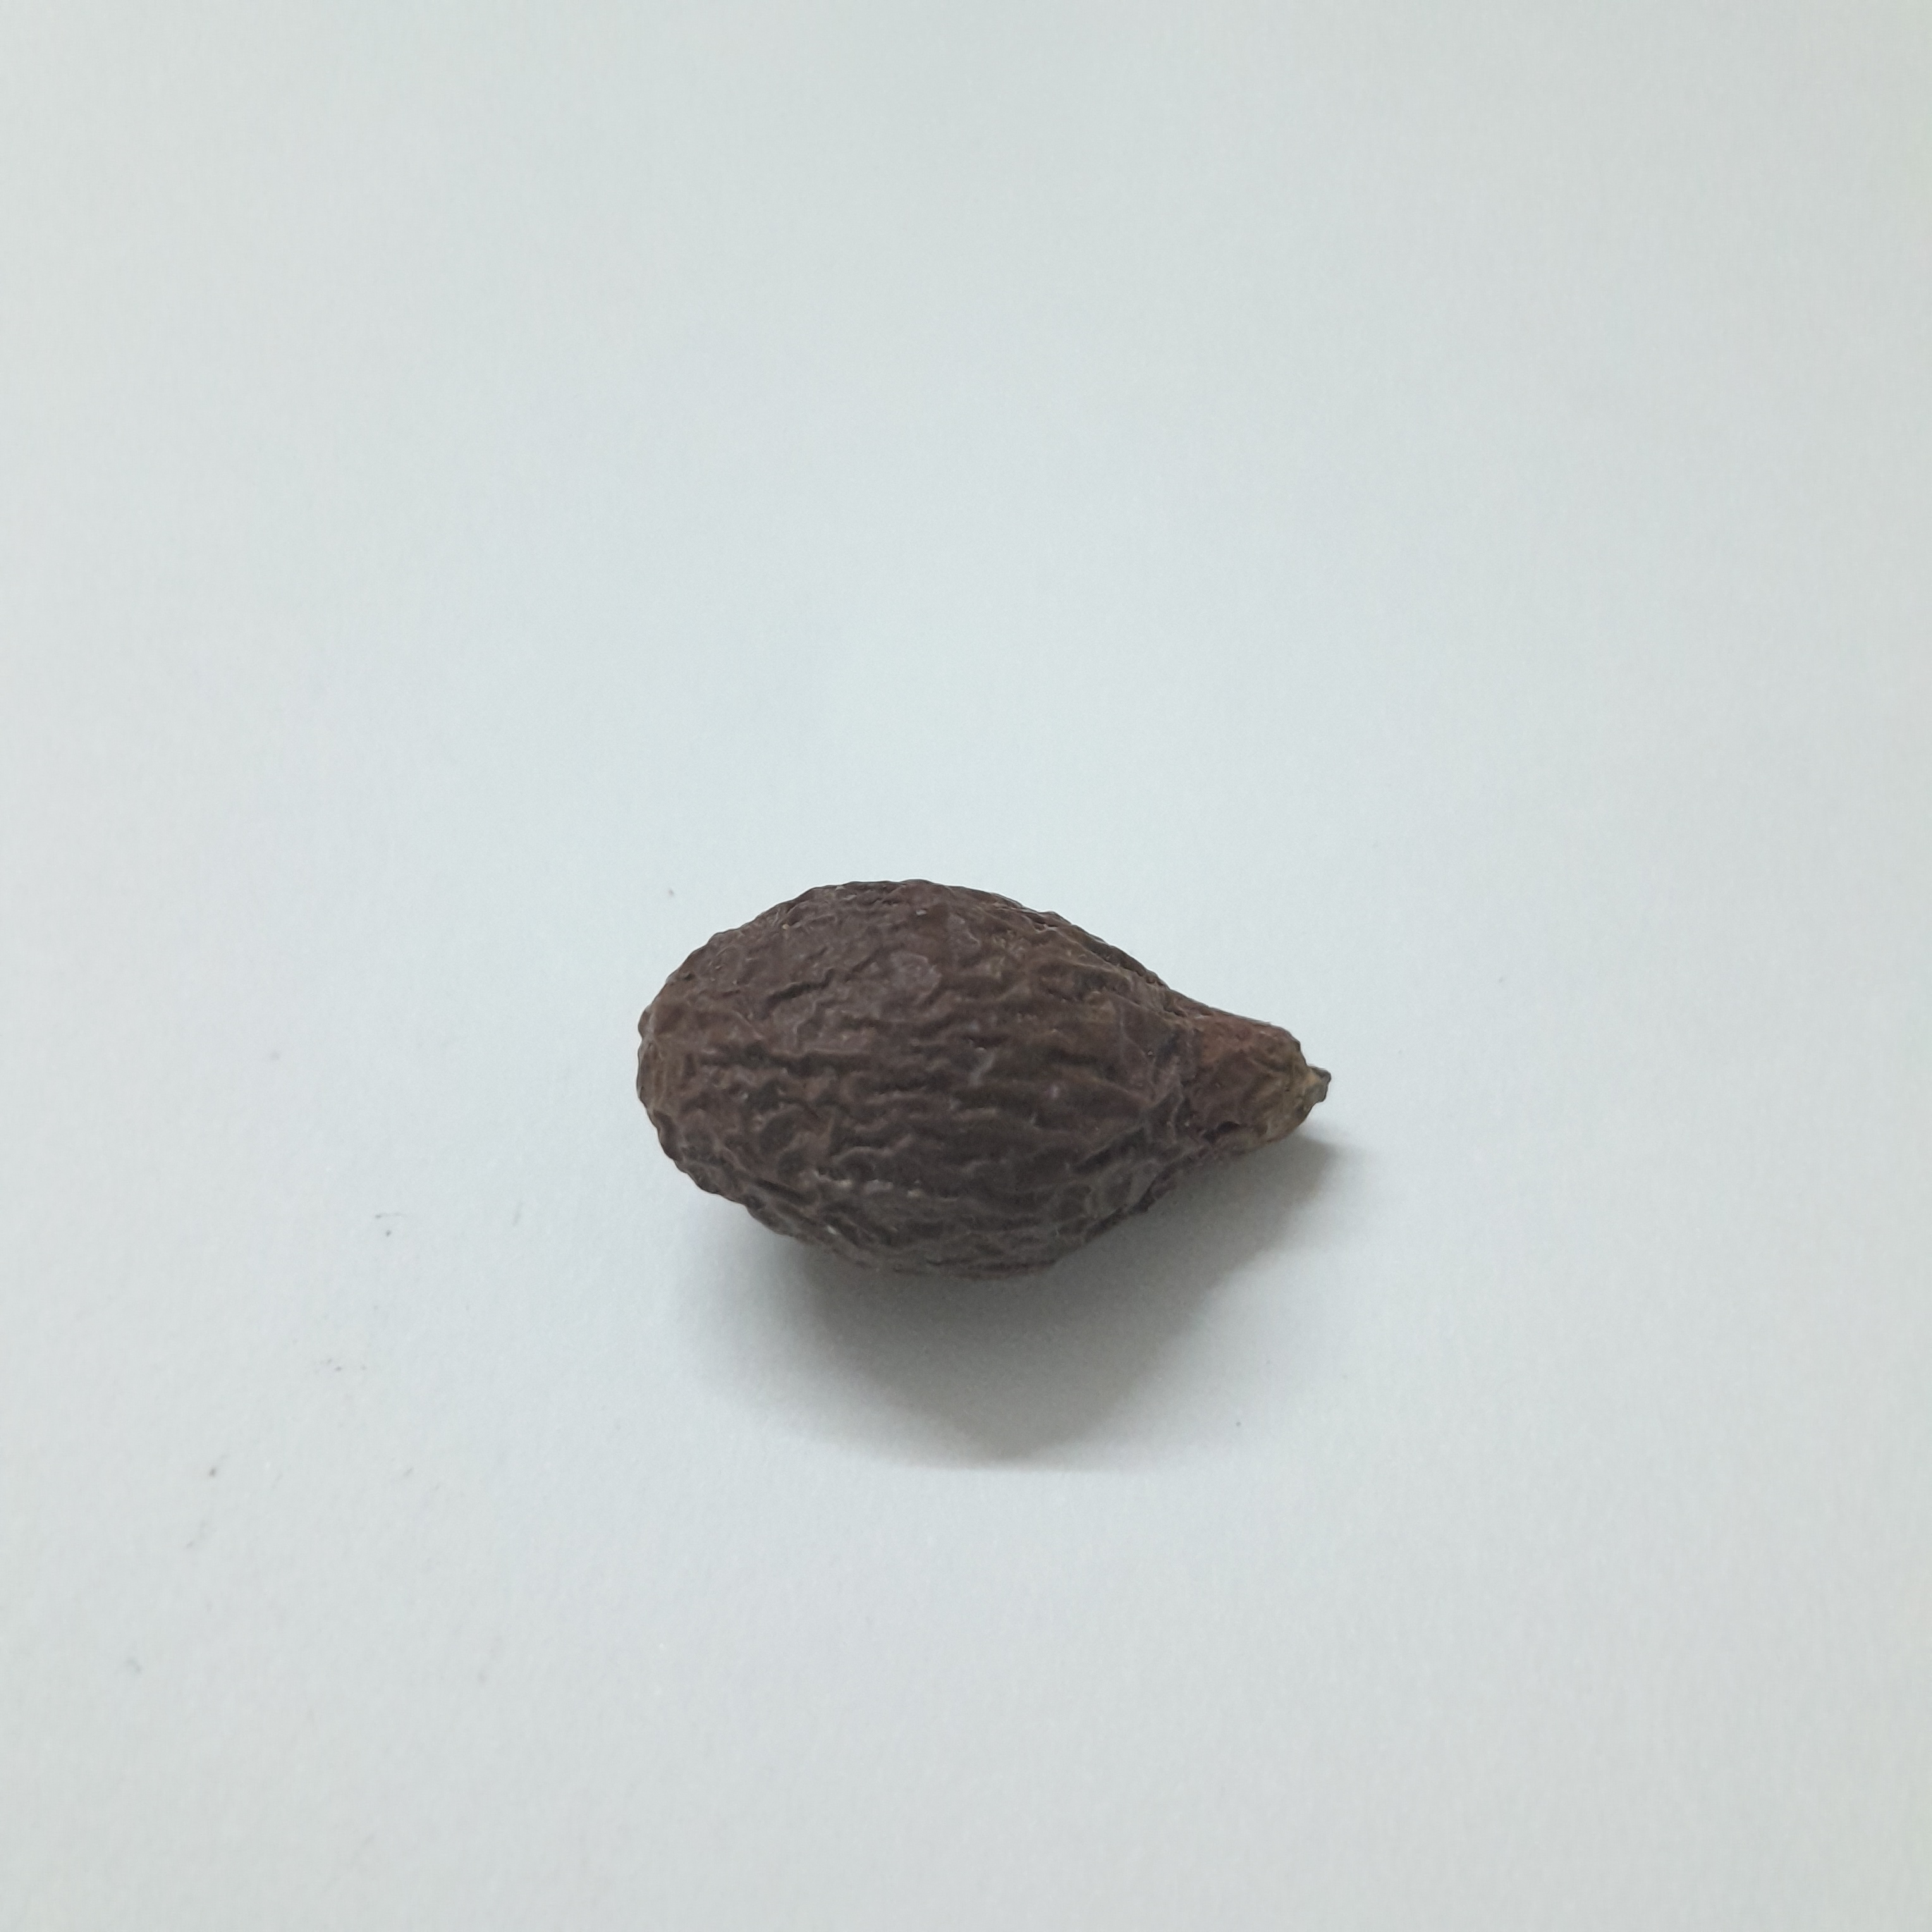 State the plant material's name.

niranjanphal
